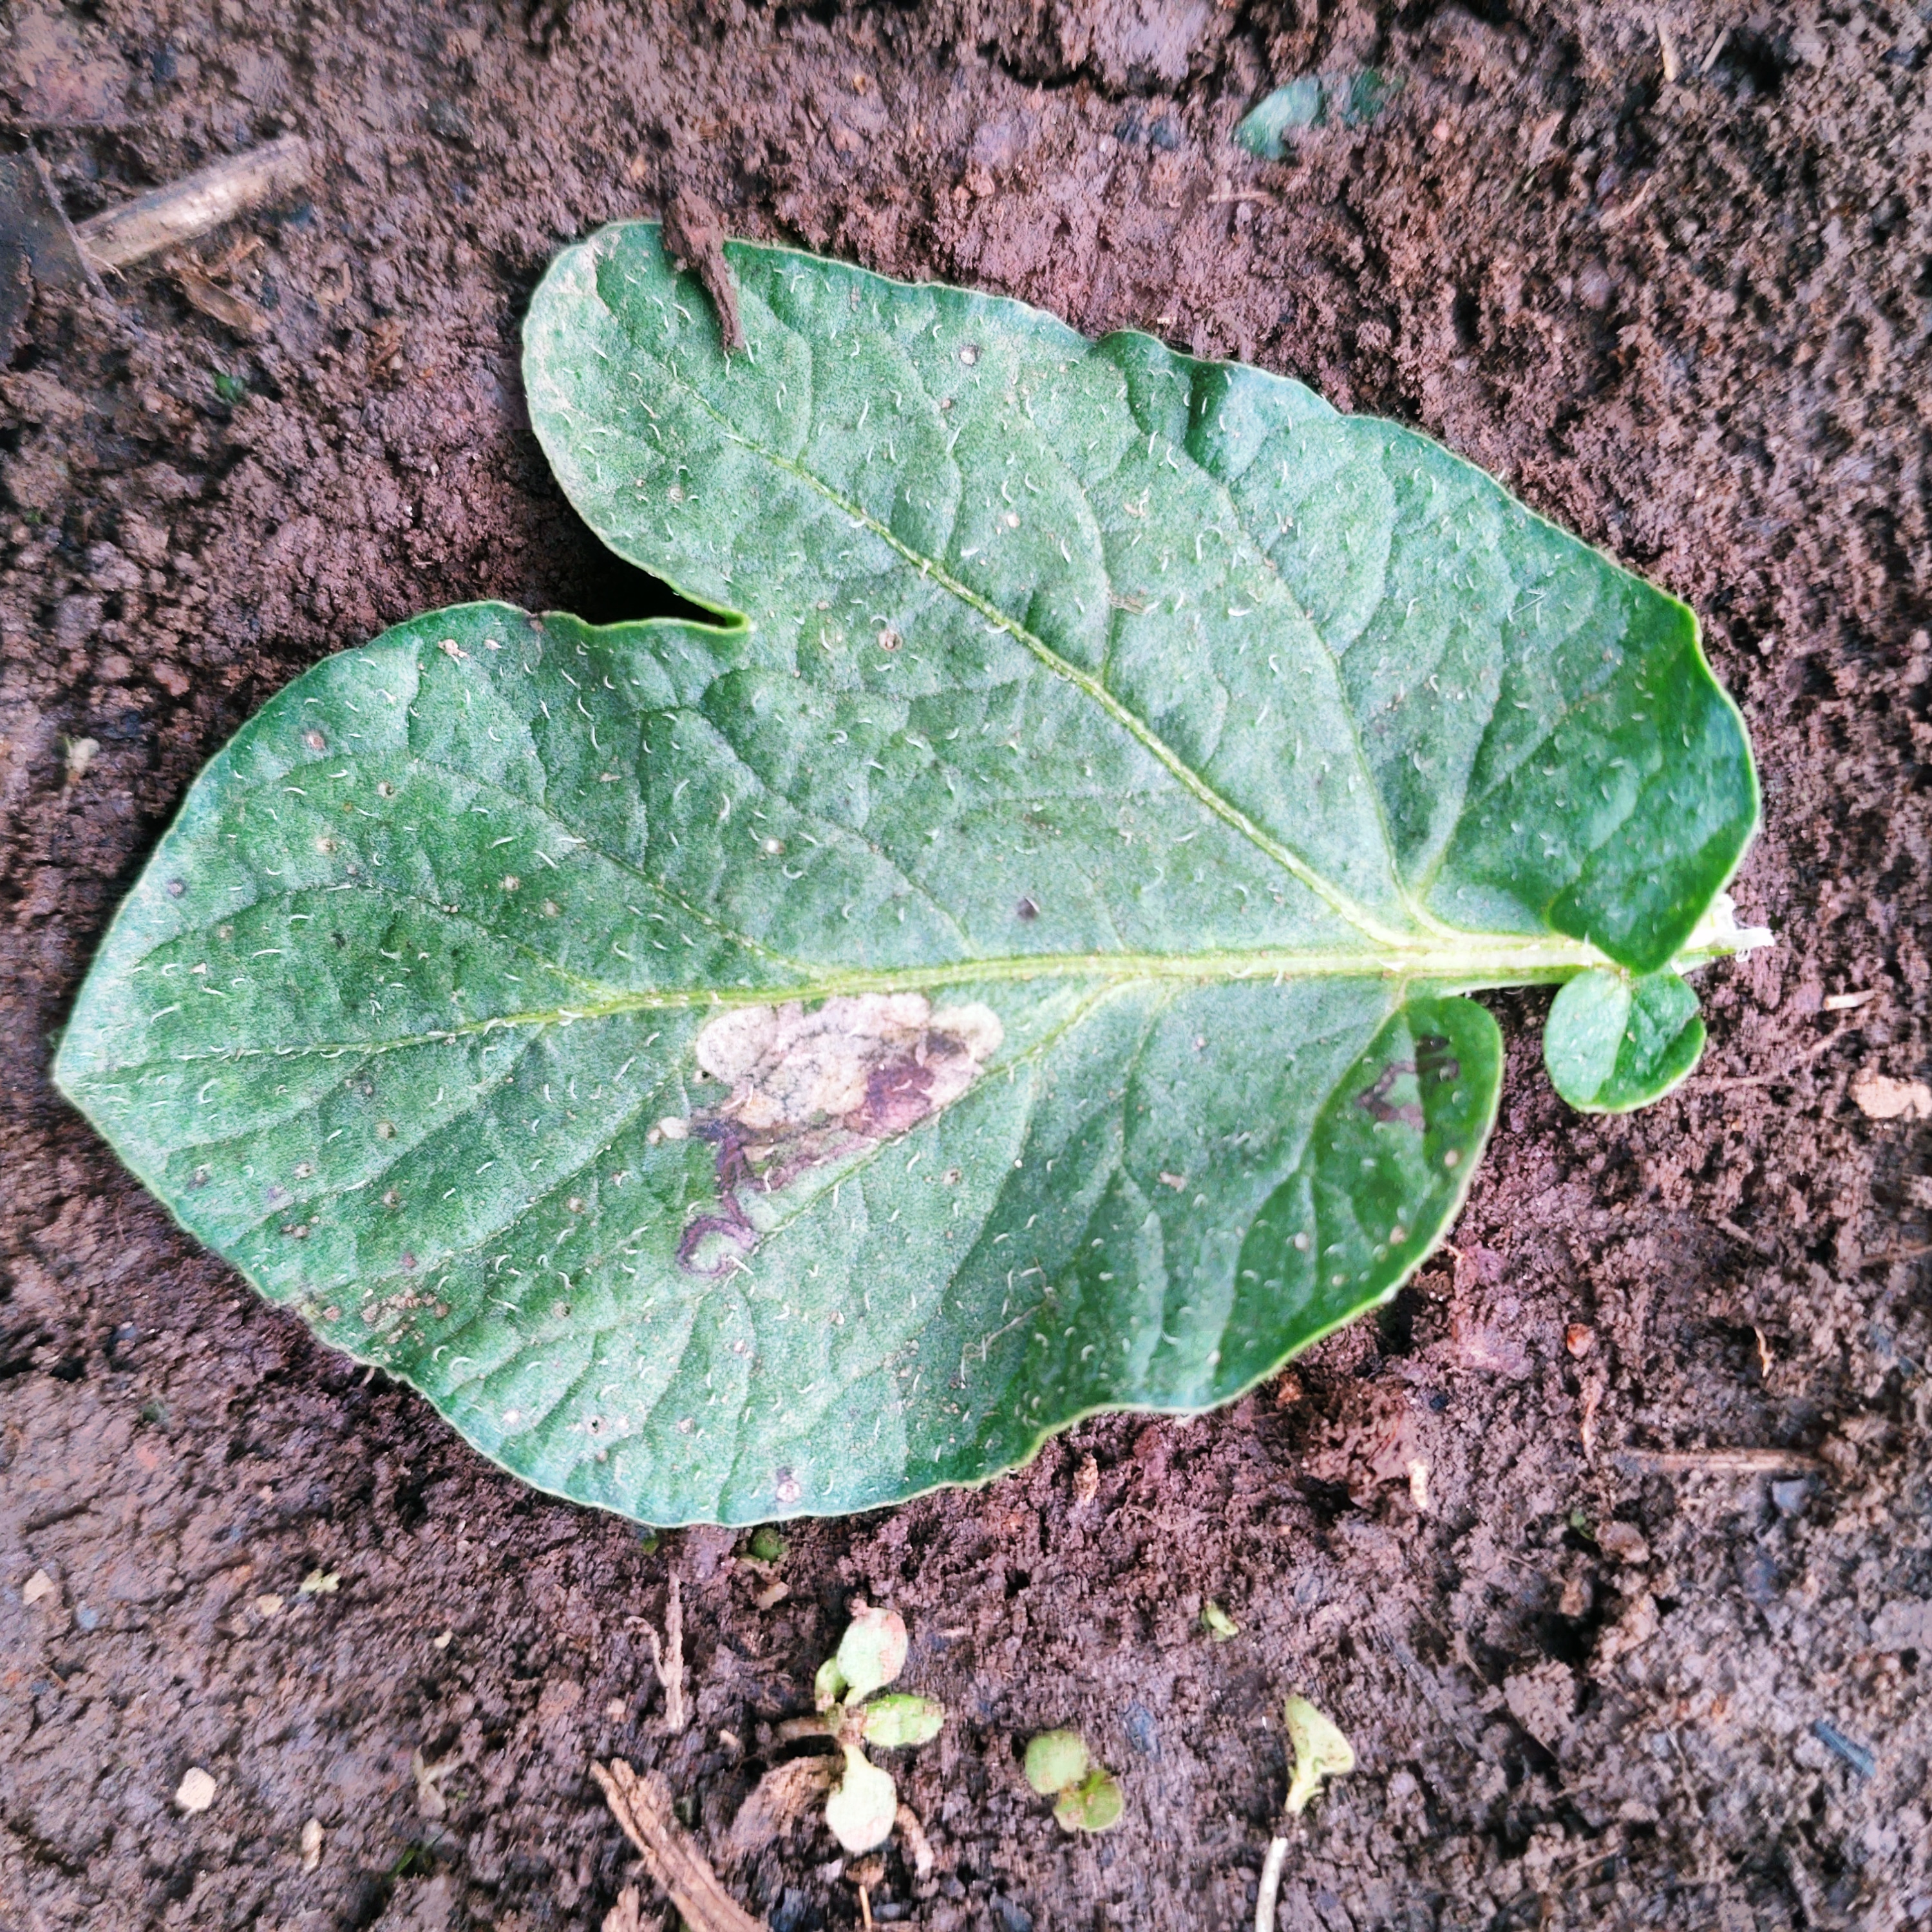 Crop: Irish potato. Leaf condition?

early blight
